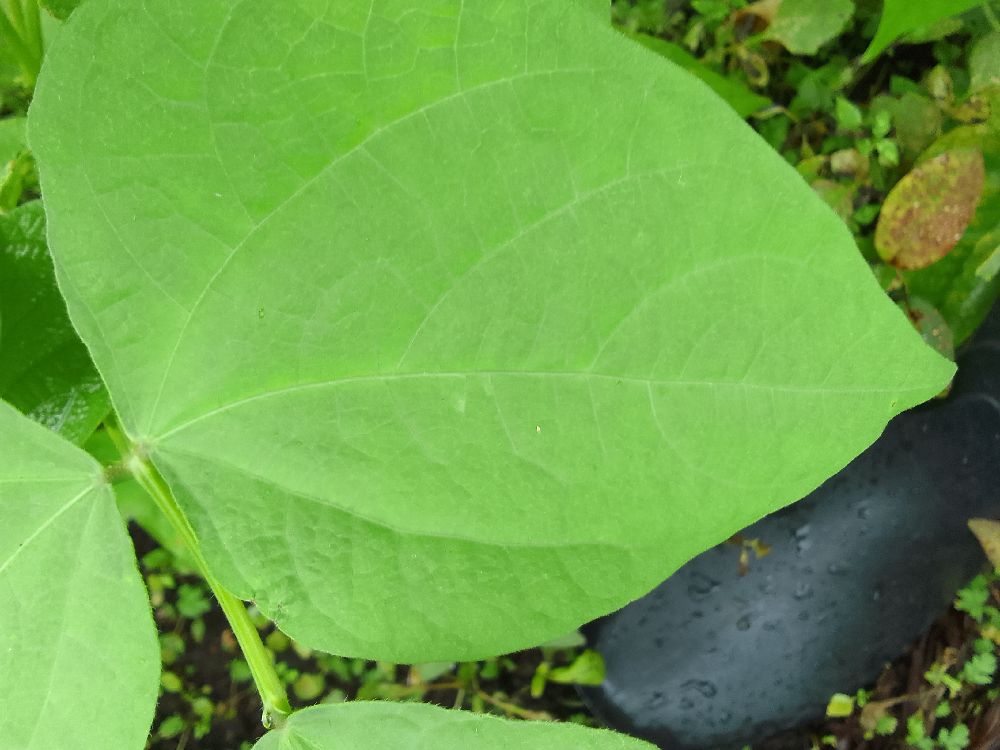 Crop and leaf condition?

common bean, healthy
